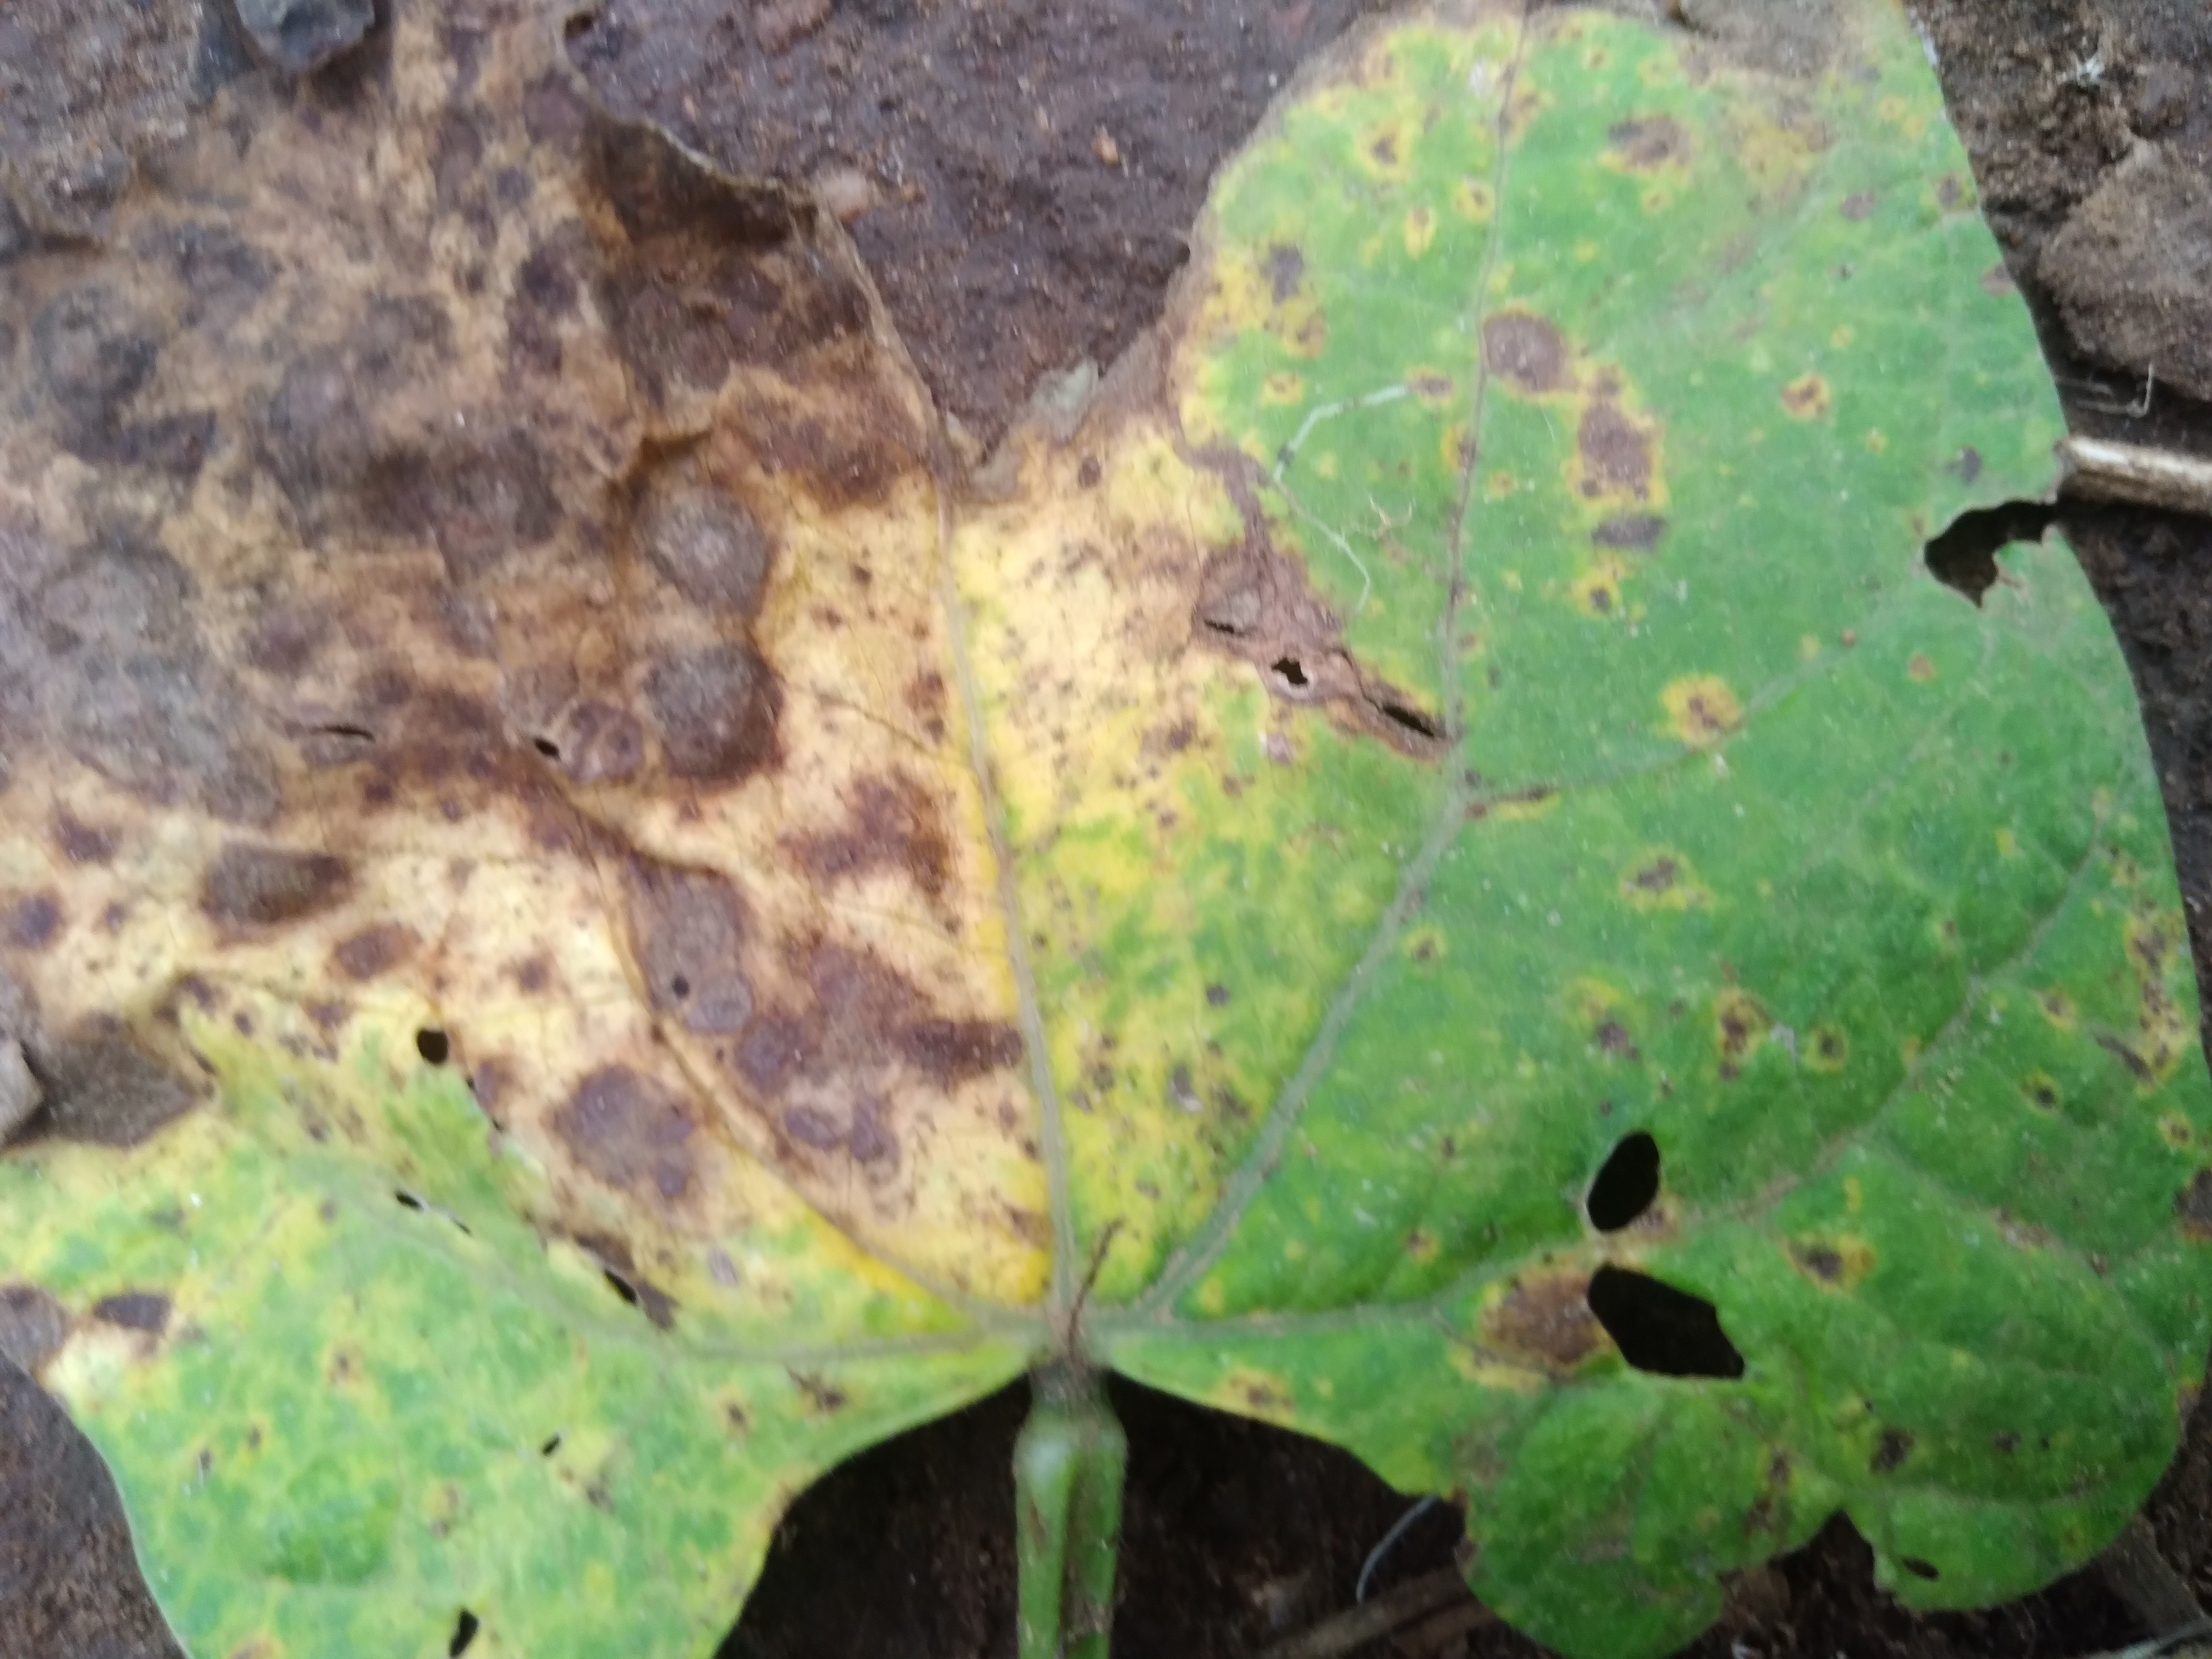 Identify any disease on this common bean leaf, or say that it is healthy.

rust
